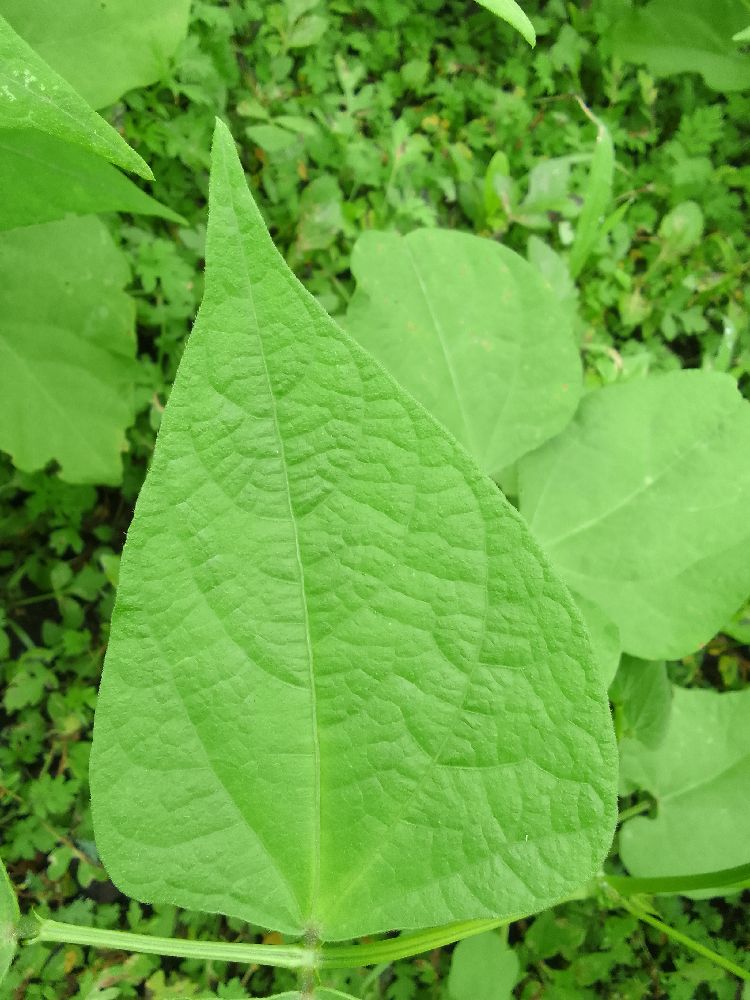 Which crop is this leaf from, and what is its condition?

common bean, healthy
